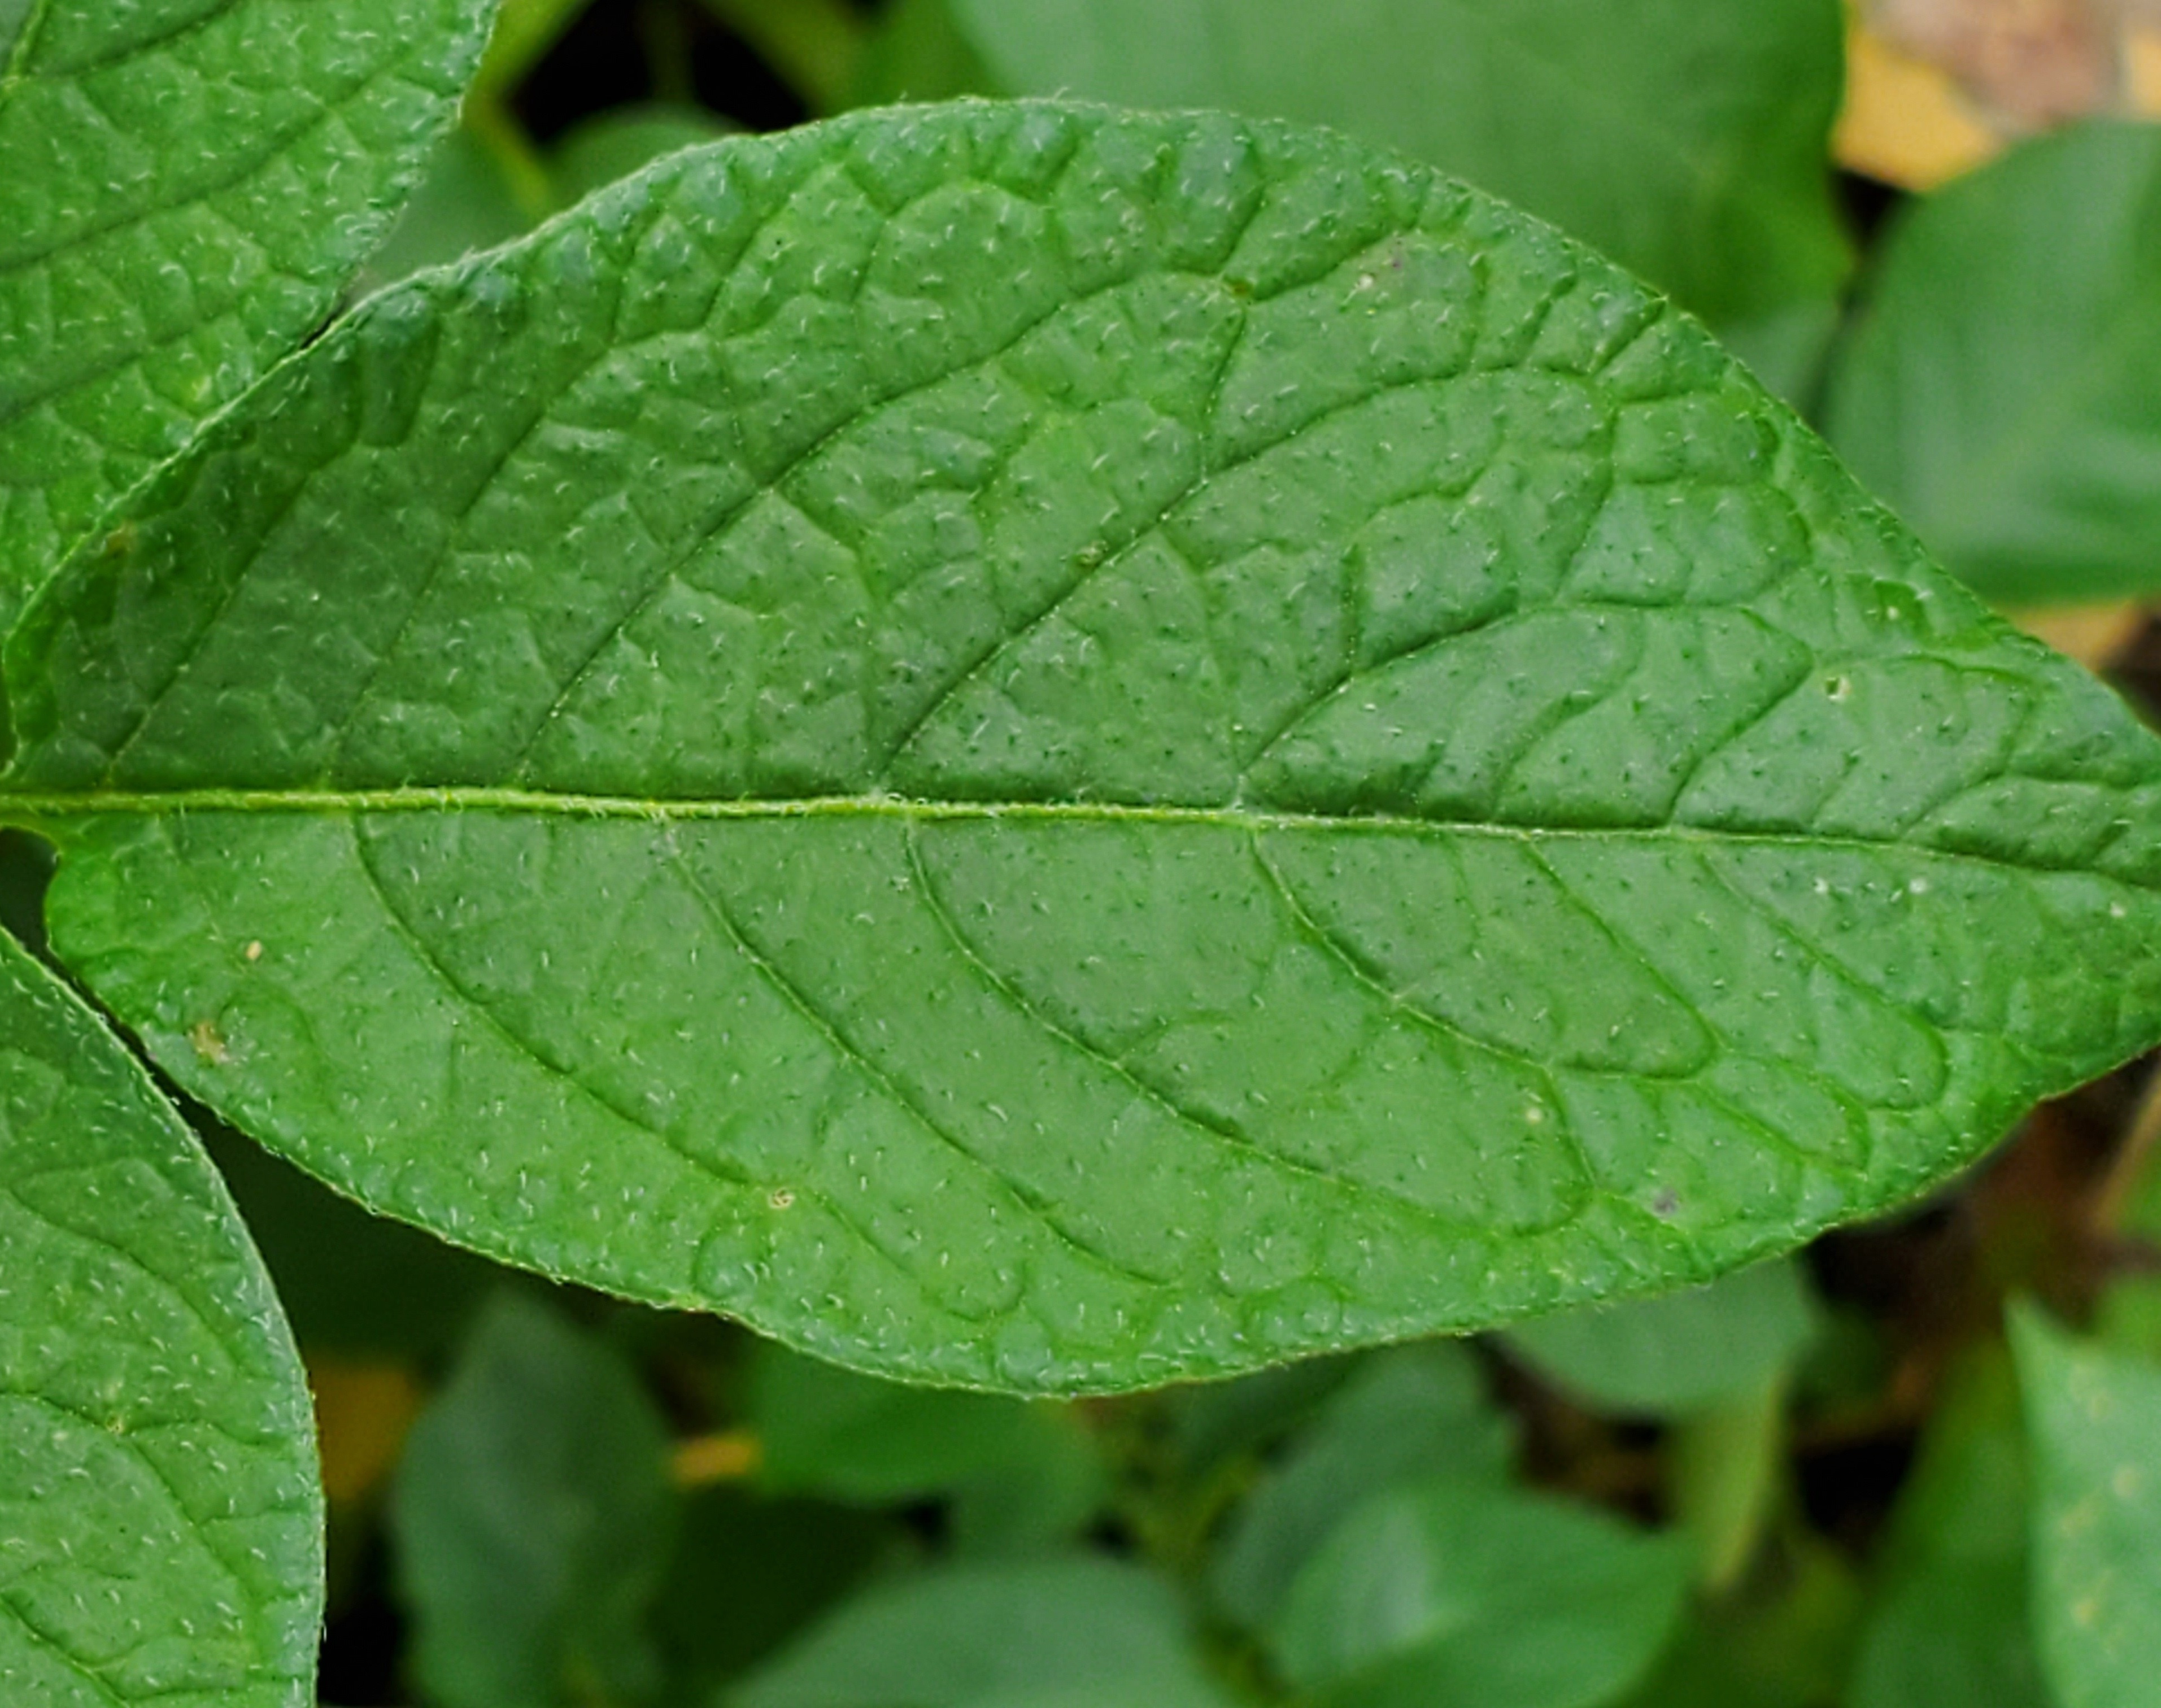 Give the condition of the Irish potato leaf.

healthy
